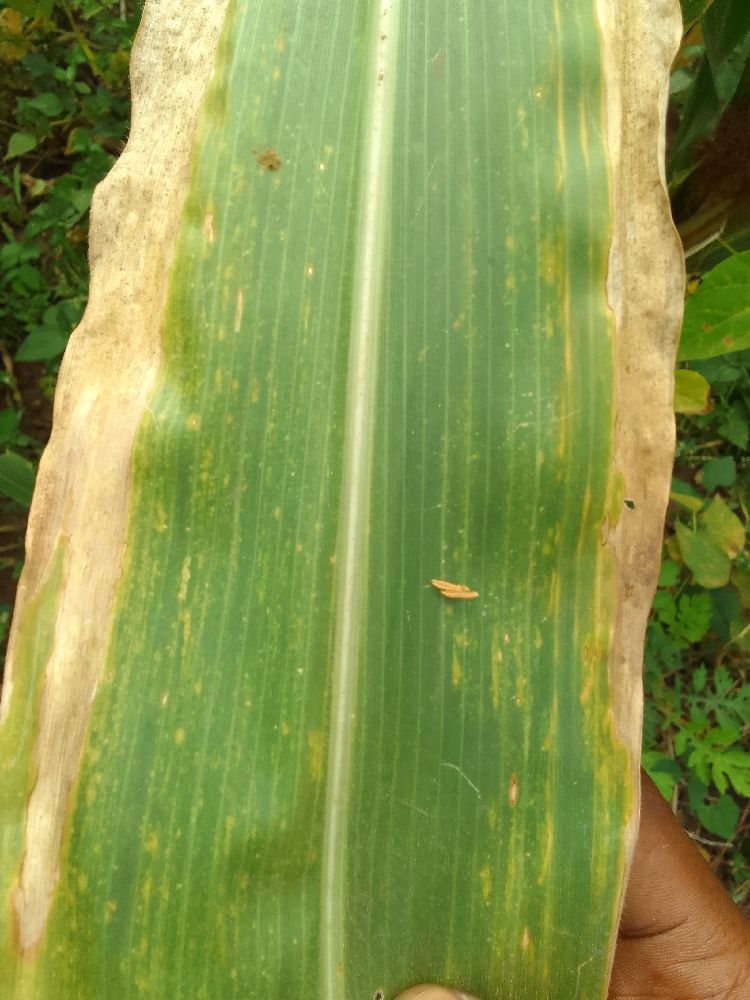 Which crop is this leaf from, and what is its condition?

maize, maize lethal necrosis
